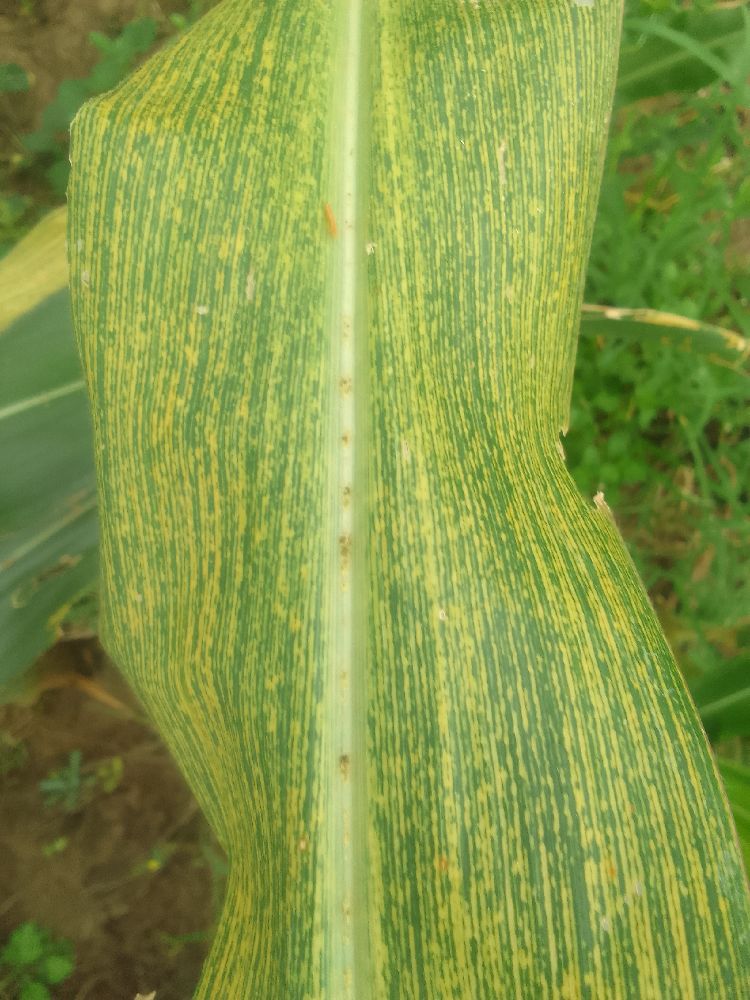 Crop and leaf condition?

maize, maize streak virus
